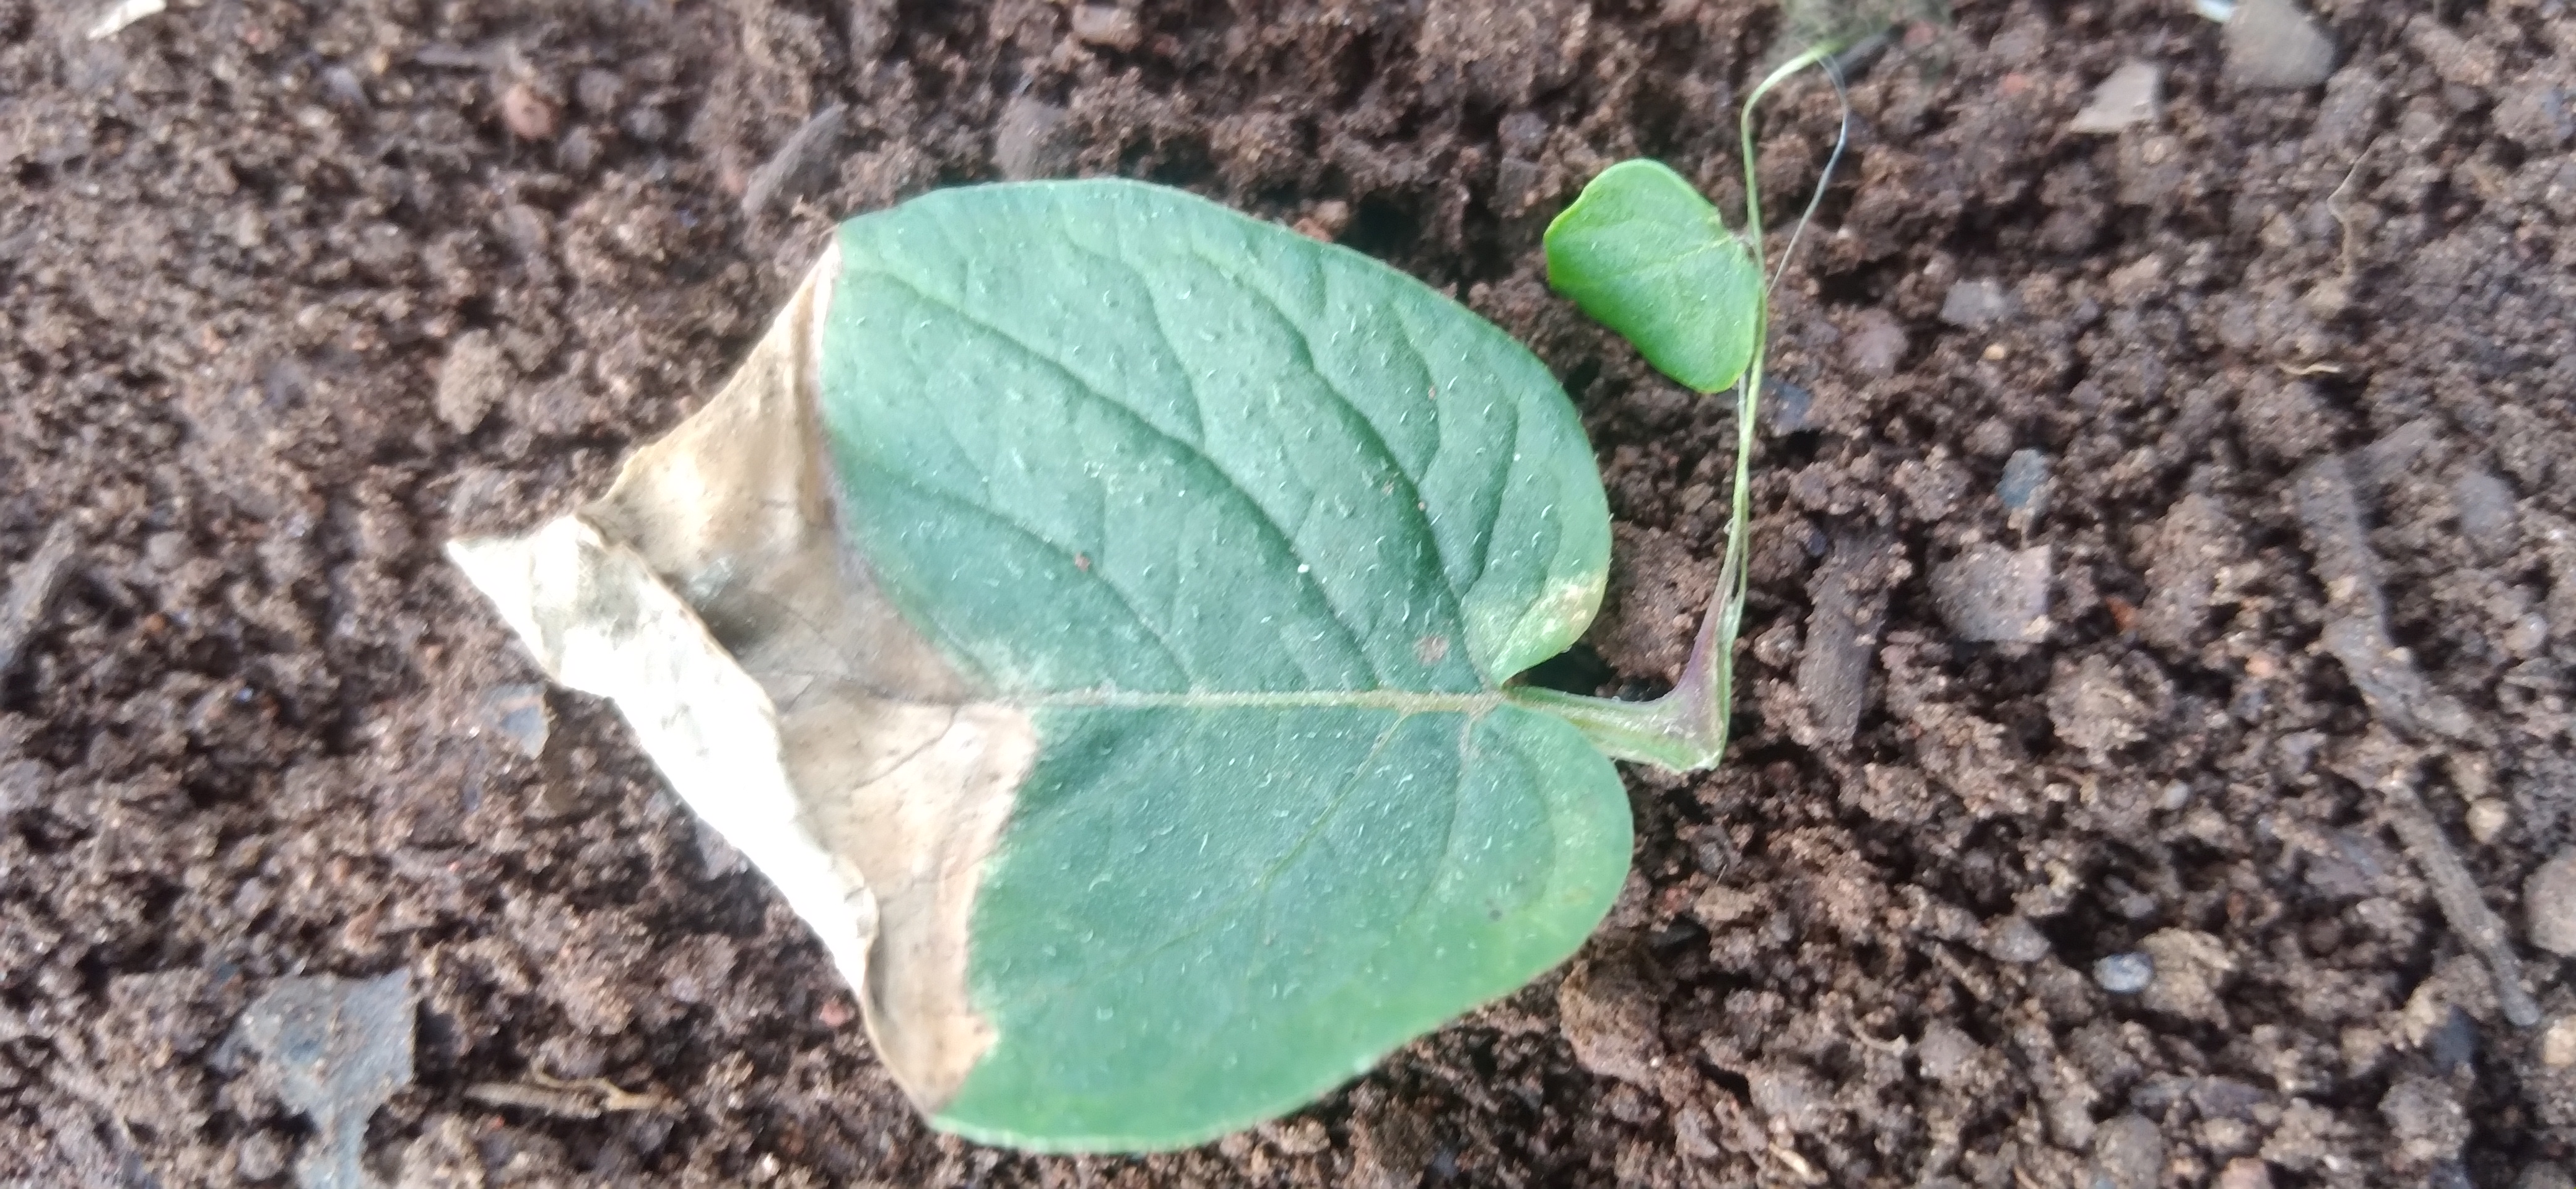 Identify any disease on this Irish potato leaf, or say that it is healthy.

early blight
